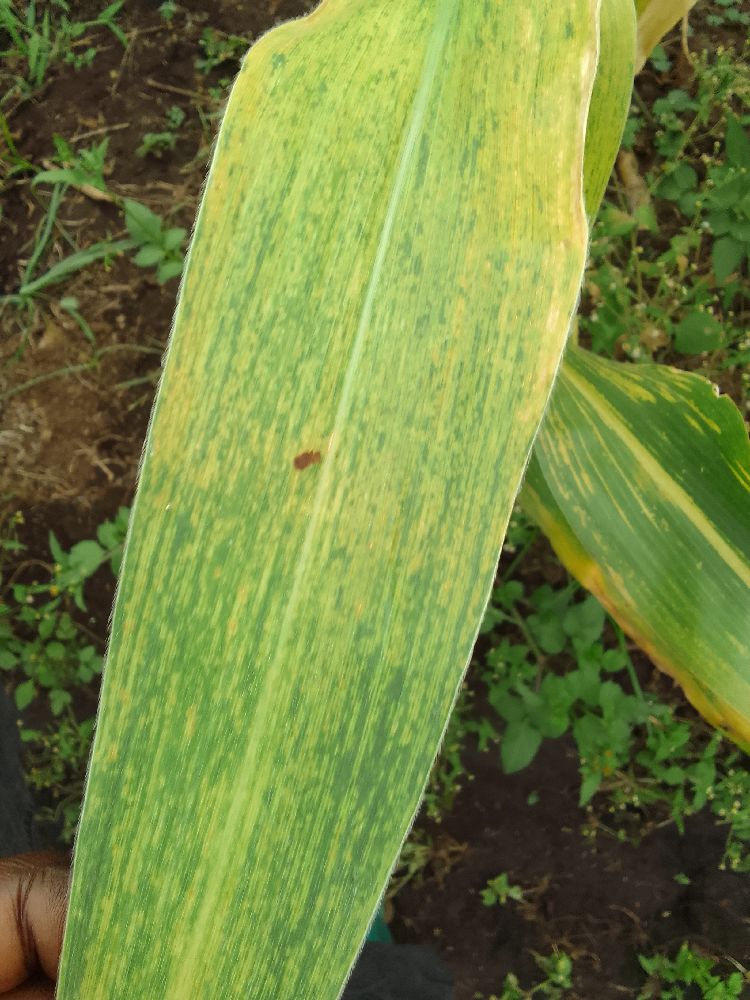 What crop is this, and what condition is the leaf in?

maize, maize lethal necrosis
